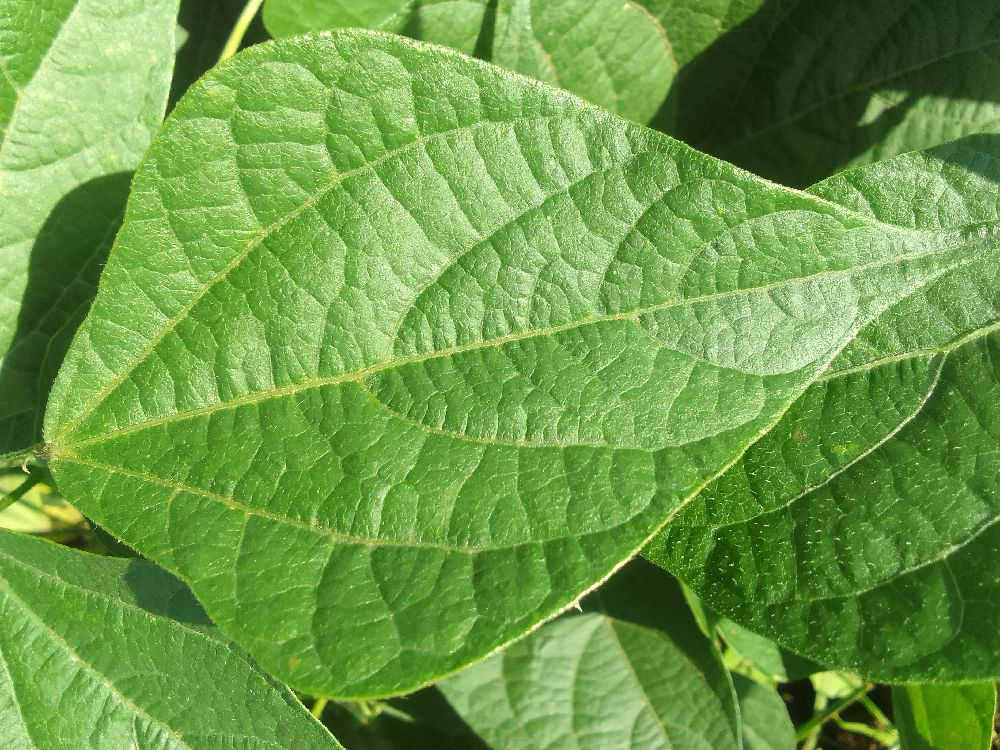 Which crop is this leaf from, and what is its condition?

common bean, healthy
